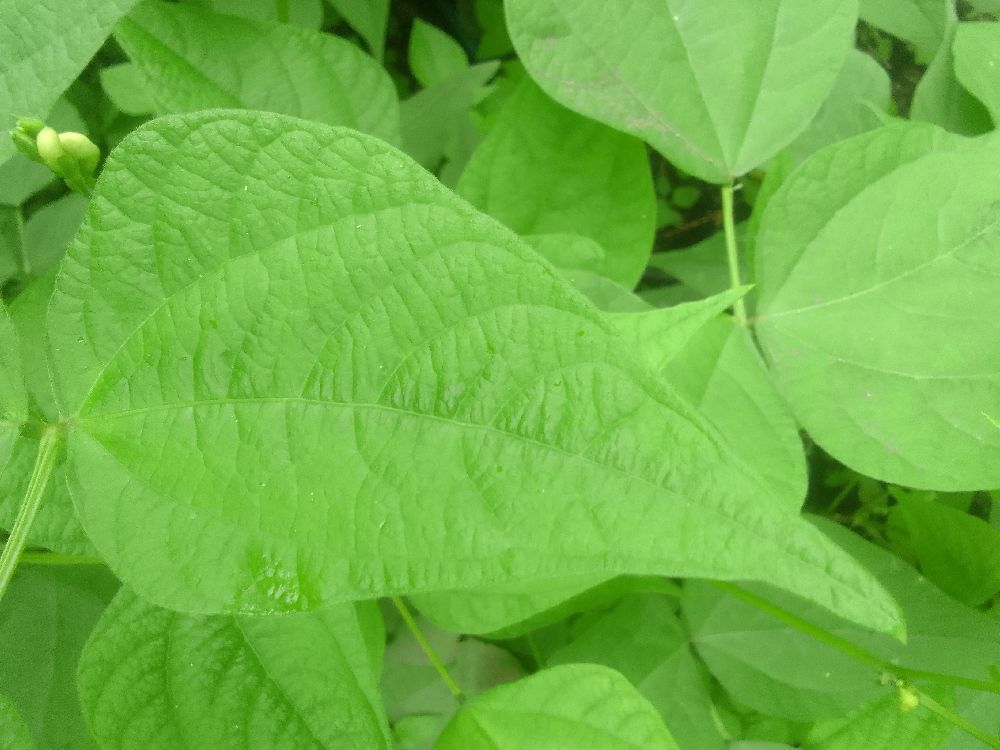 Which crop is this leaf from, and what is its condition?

common bean, healthy
